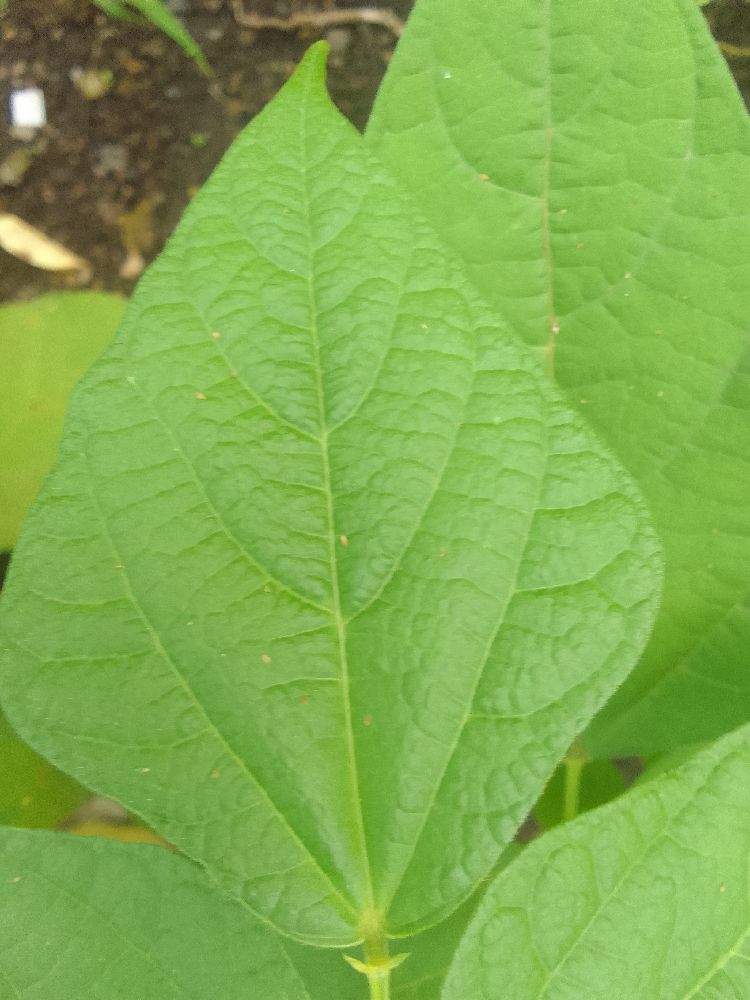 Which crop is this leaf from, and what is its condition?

common bean, healthy
